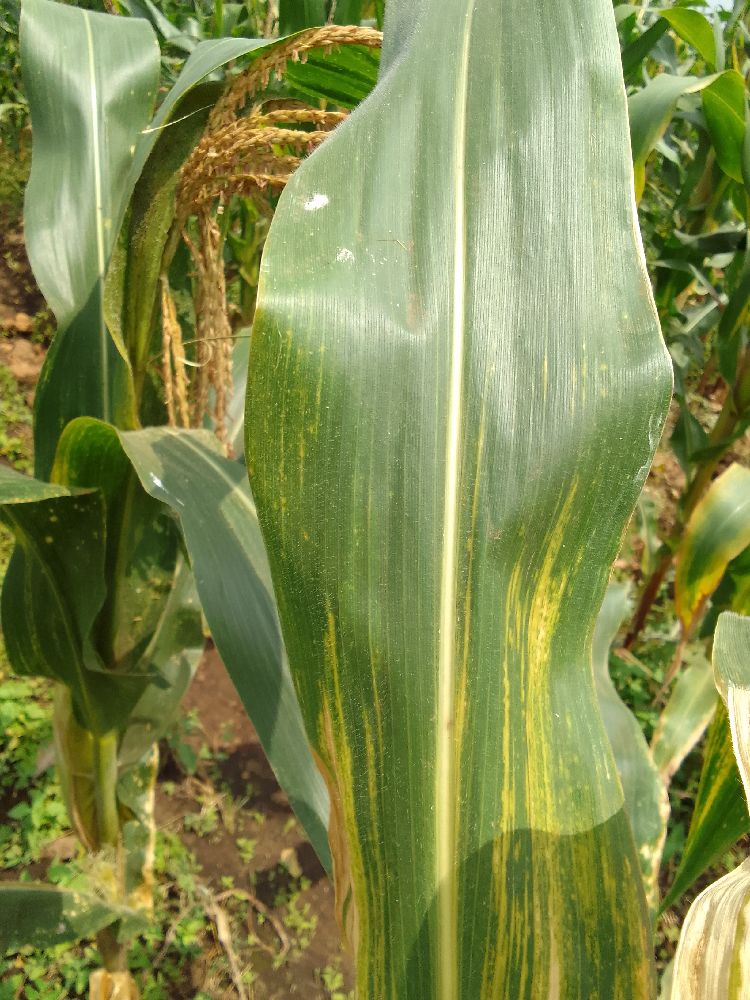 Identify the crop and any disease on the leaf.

maize, maize lethal necrosis
